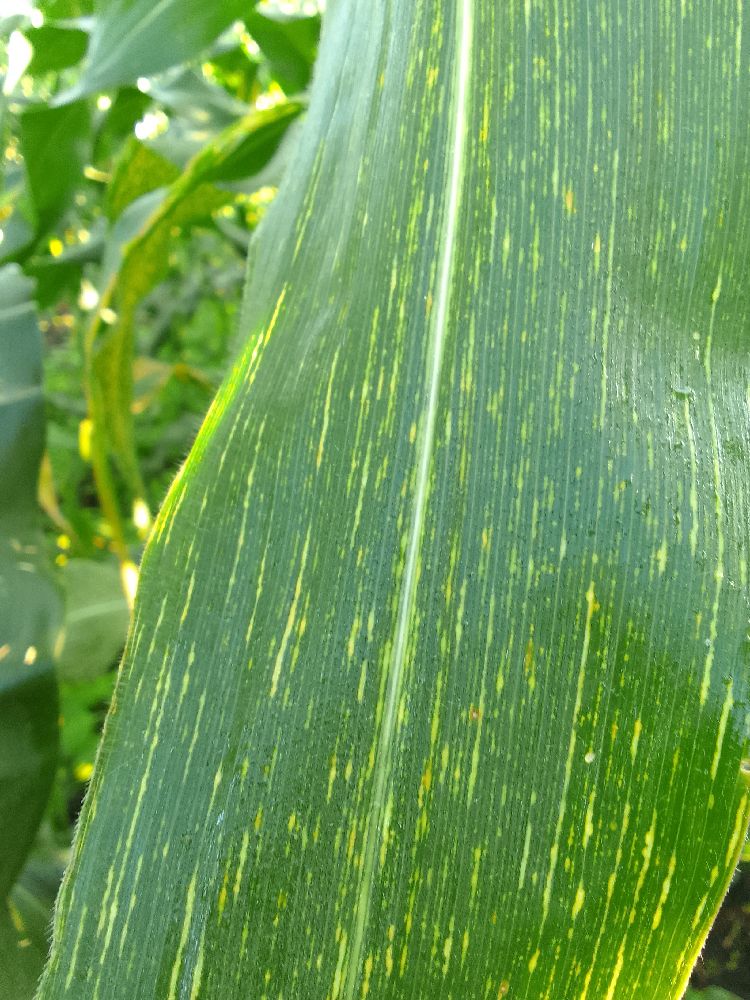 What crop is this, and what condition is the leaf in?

maize, maize streak virus
